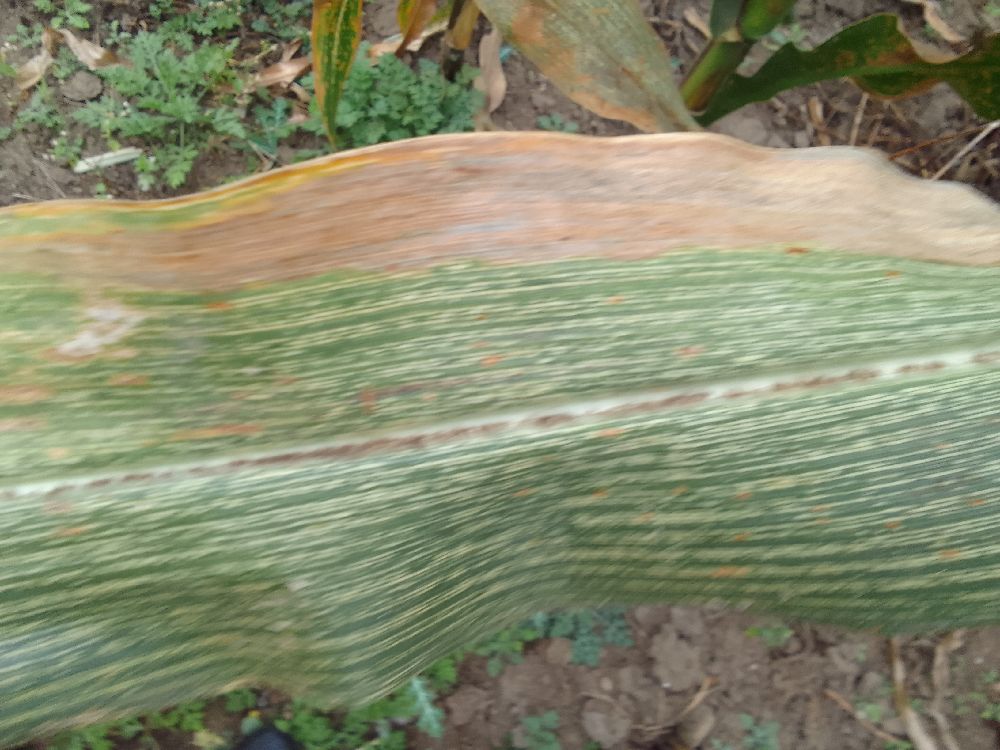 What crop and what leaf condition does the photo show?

maize, maize streak virus
